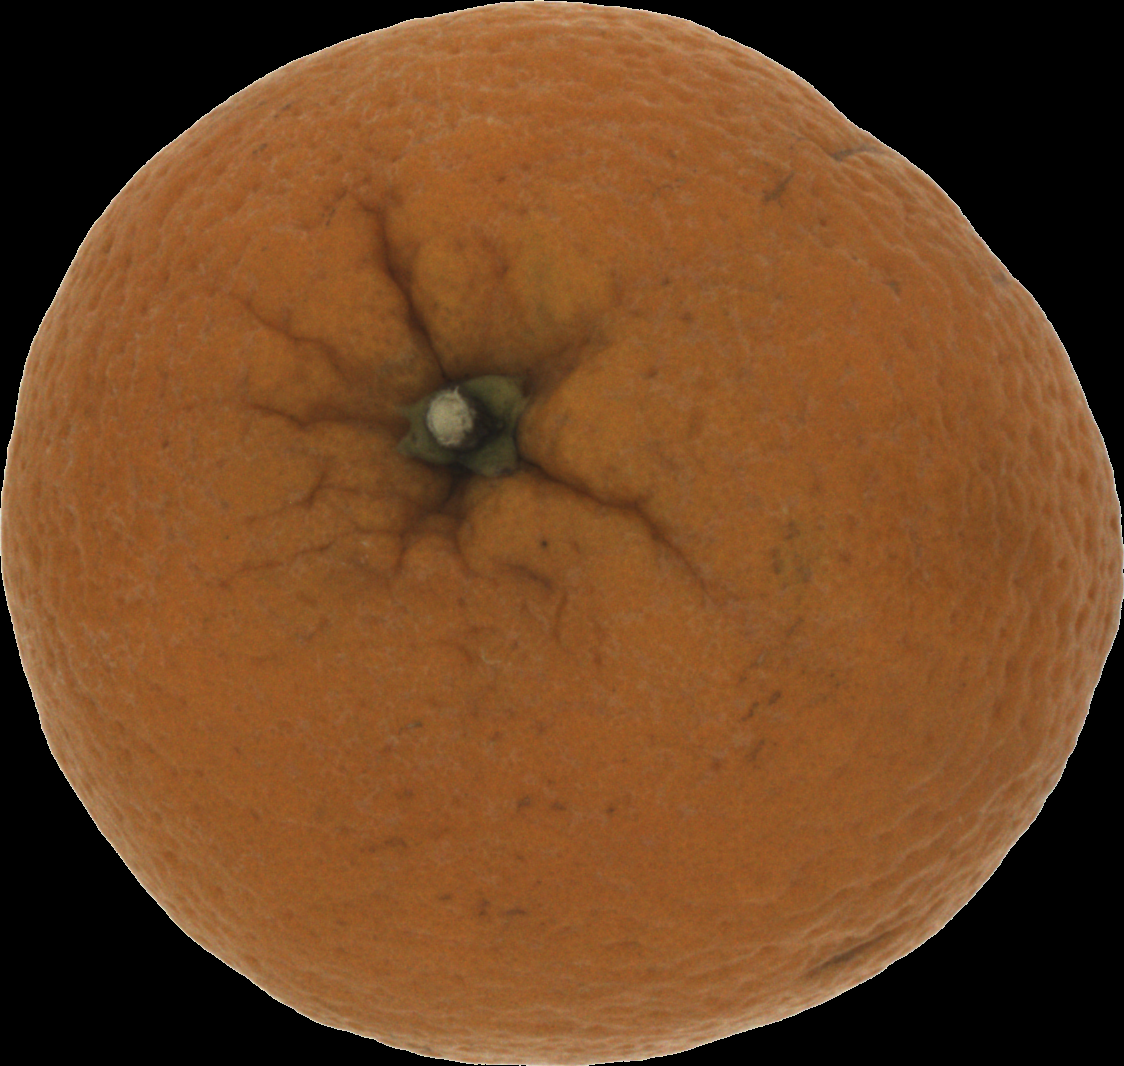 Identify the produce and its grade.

orange, bad
